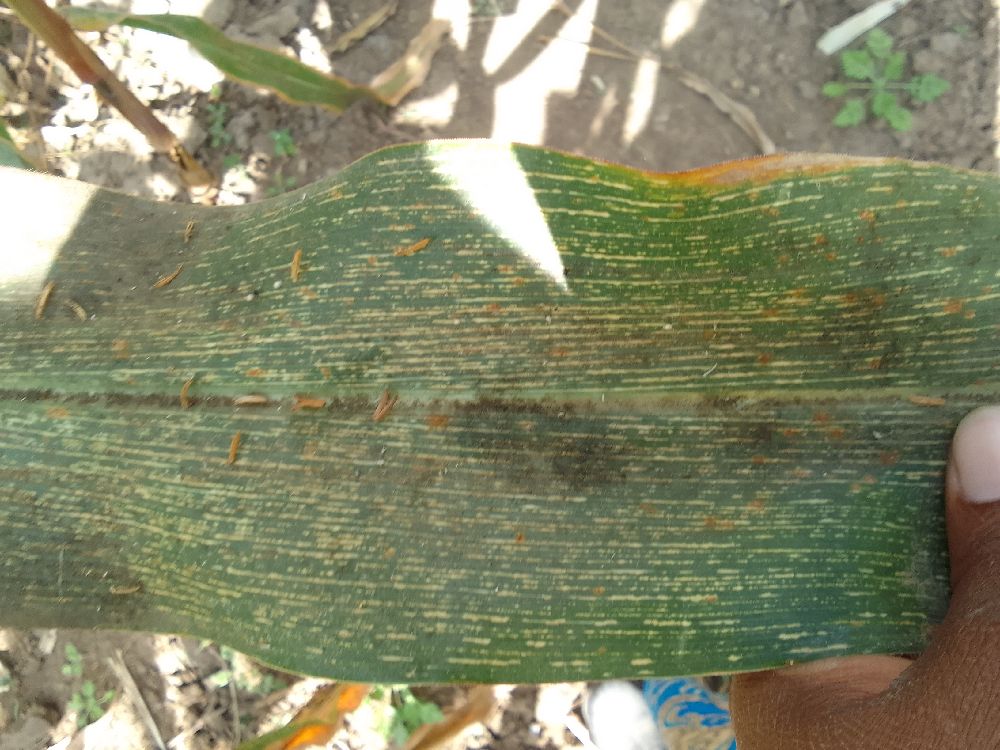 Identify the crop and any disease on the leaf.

maize, maize streak virus
